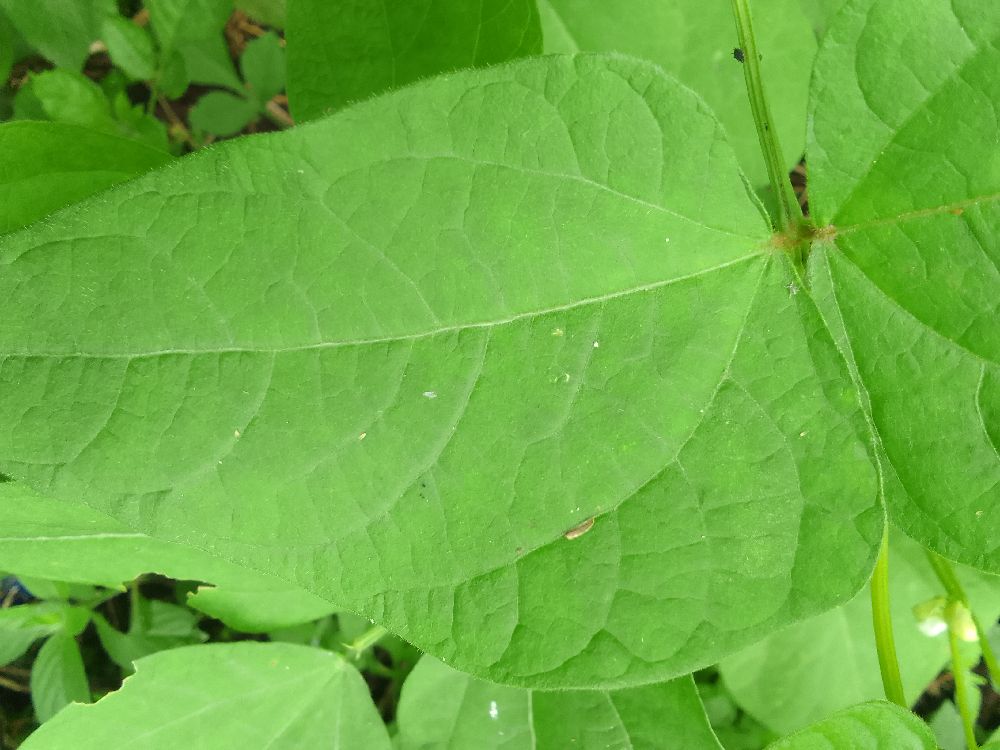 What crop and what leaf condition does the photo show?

common bean, healthy
